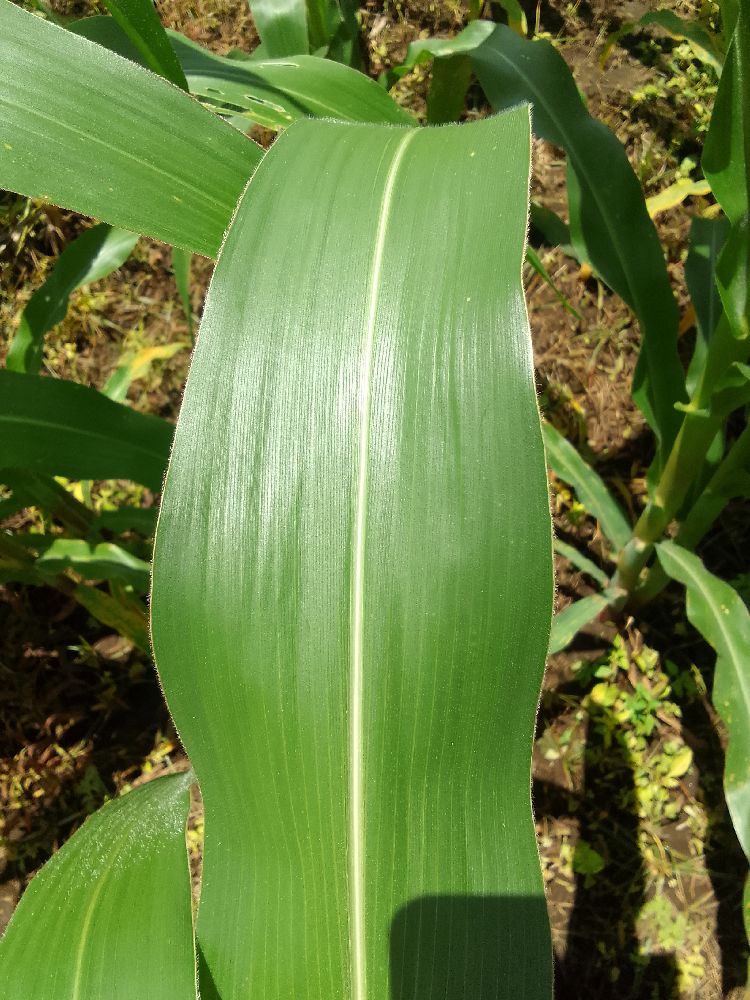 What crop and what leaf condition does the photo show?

maize, healthy
